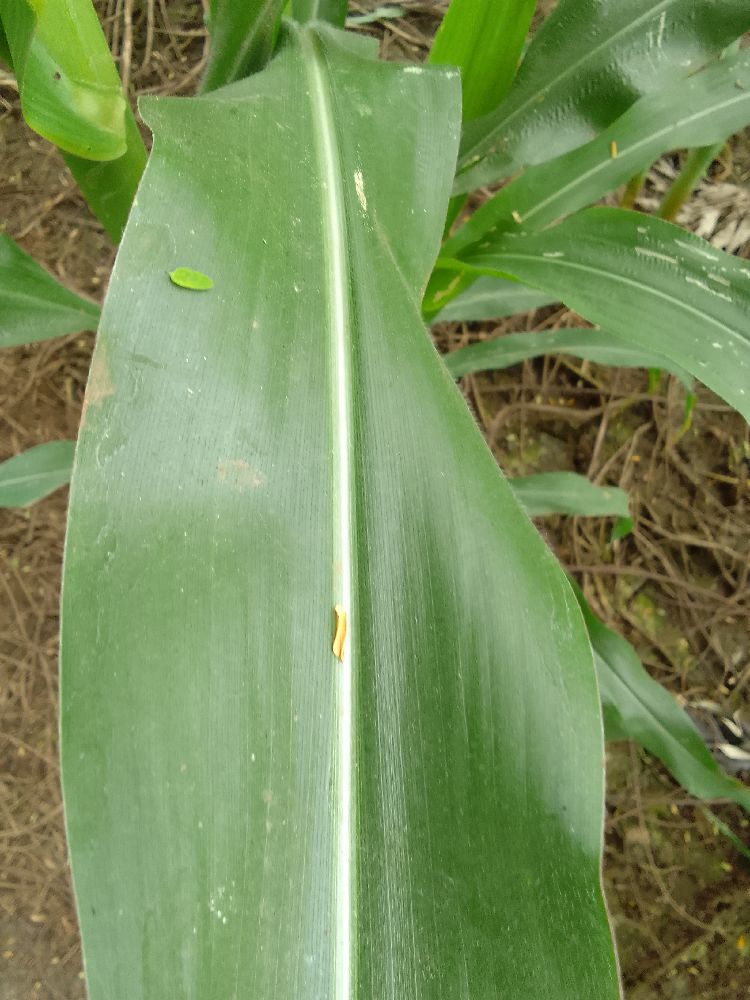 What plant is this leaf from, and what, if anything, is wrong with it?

maize, healthy
